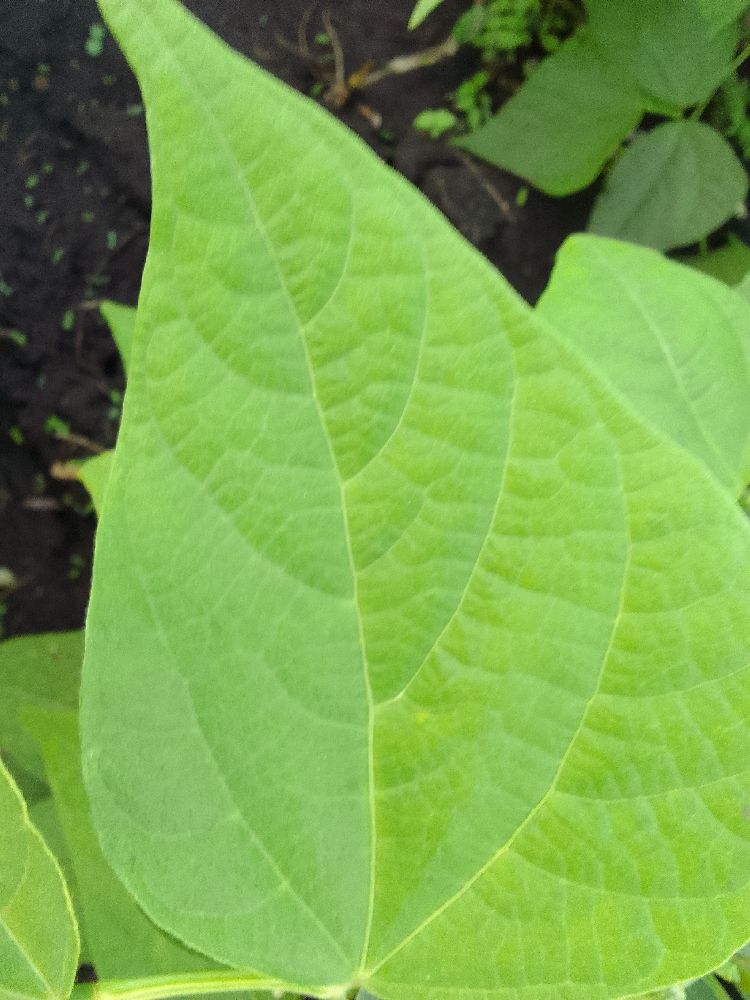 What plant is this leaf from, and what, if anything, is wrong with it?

common bean, healthy
